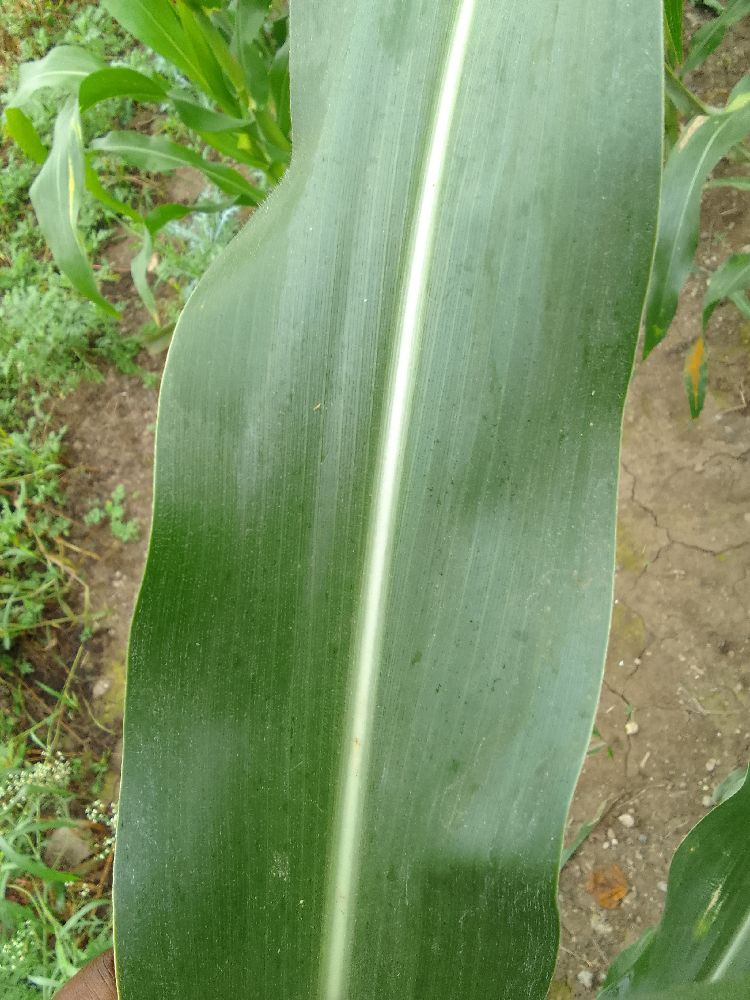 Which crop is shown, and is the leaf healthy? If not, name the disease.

maize, healthy
